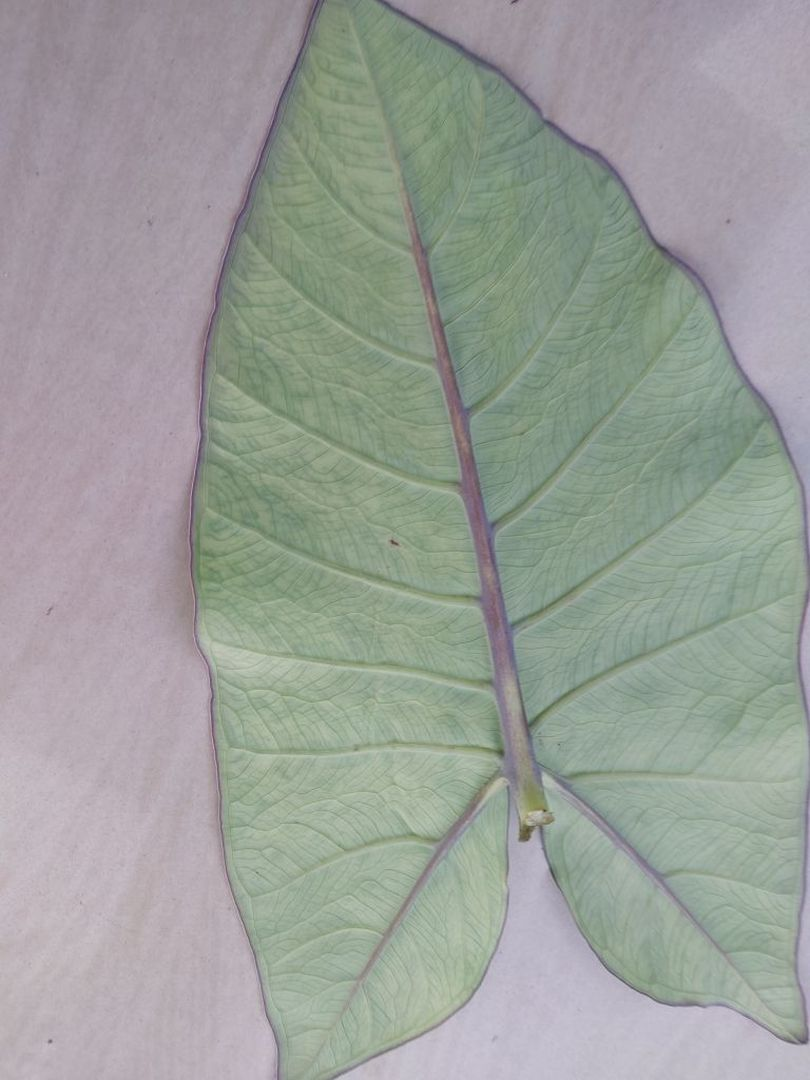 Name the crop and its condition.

taro, mosaic
